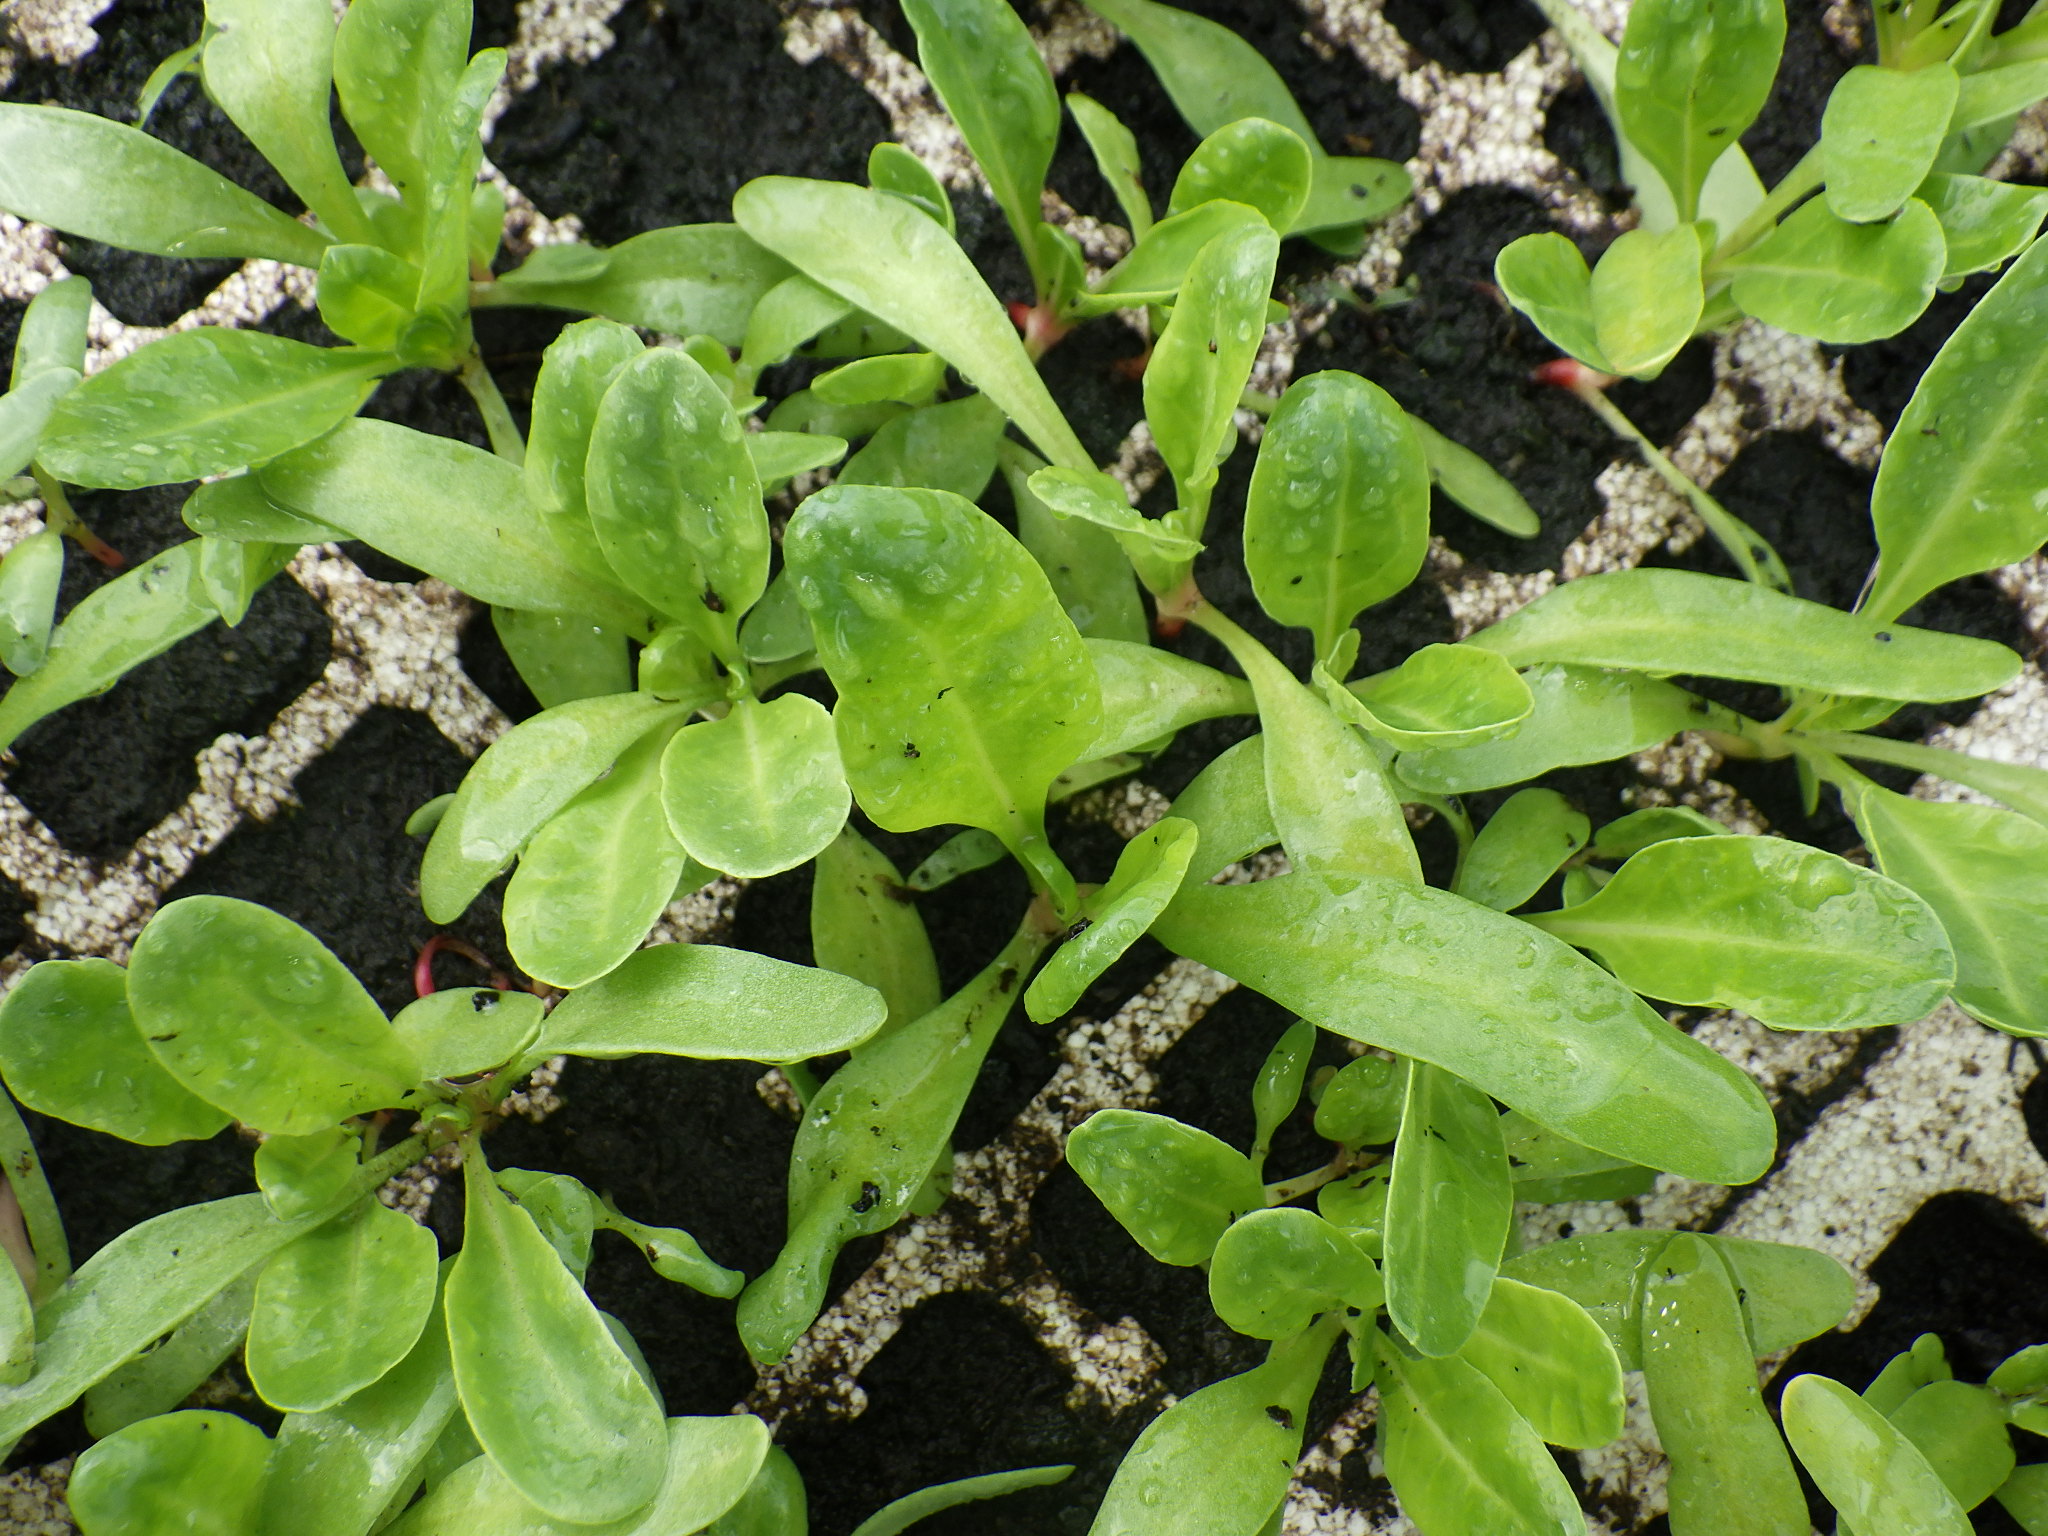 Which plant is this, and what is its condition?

chard, healthy
